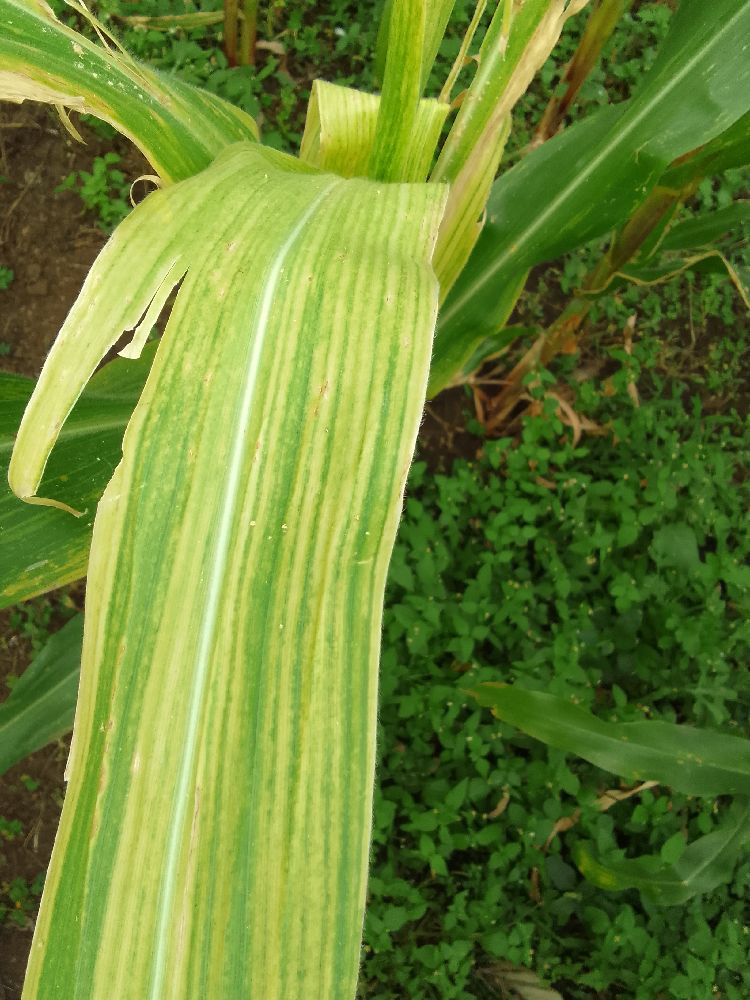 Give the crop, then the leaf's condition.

maize, maize lethal necrosis
